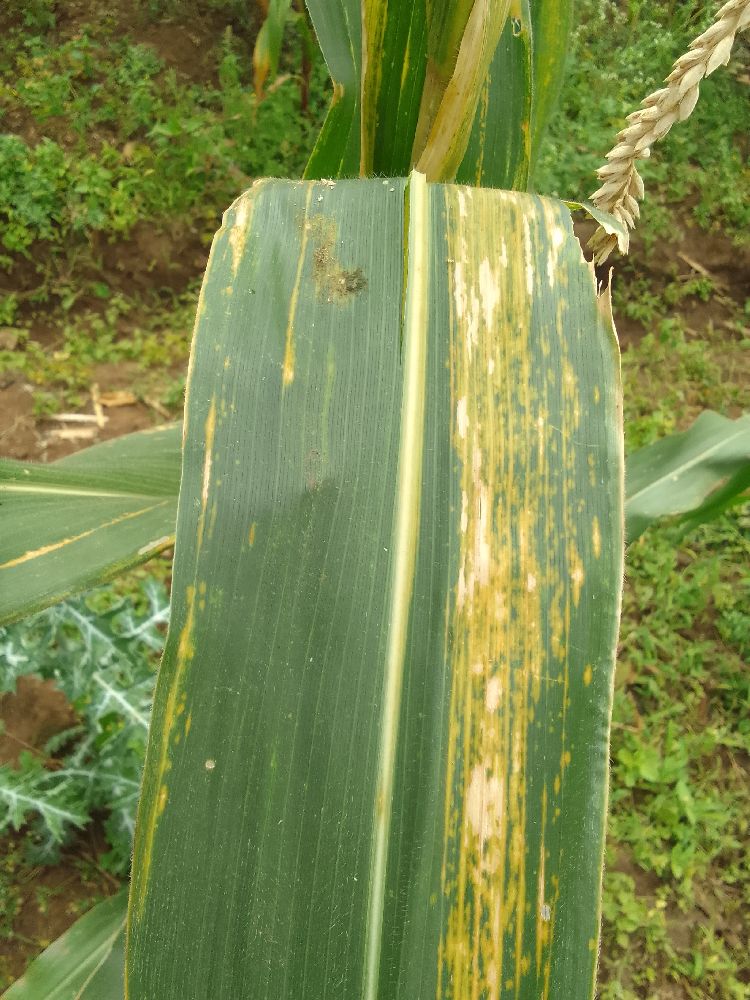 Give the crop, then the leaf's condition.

maize, maize lethal necrosis
